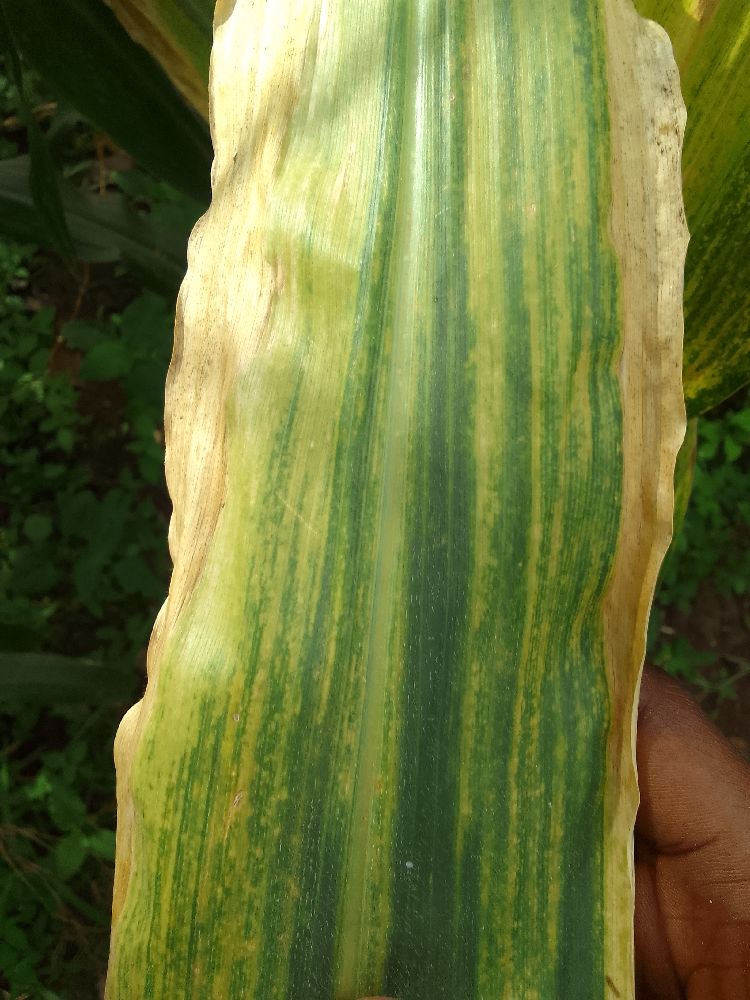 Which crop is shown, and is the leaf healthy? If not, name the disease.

maize, maize lethal necrosis
